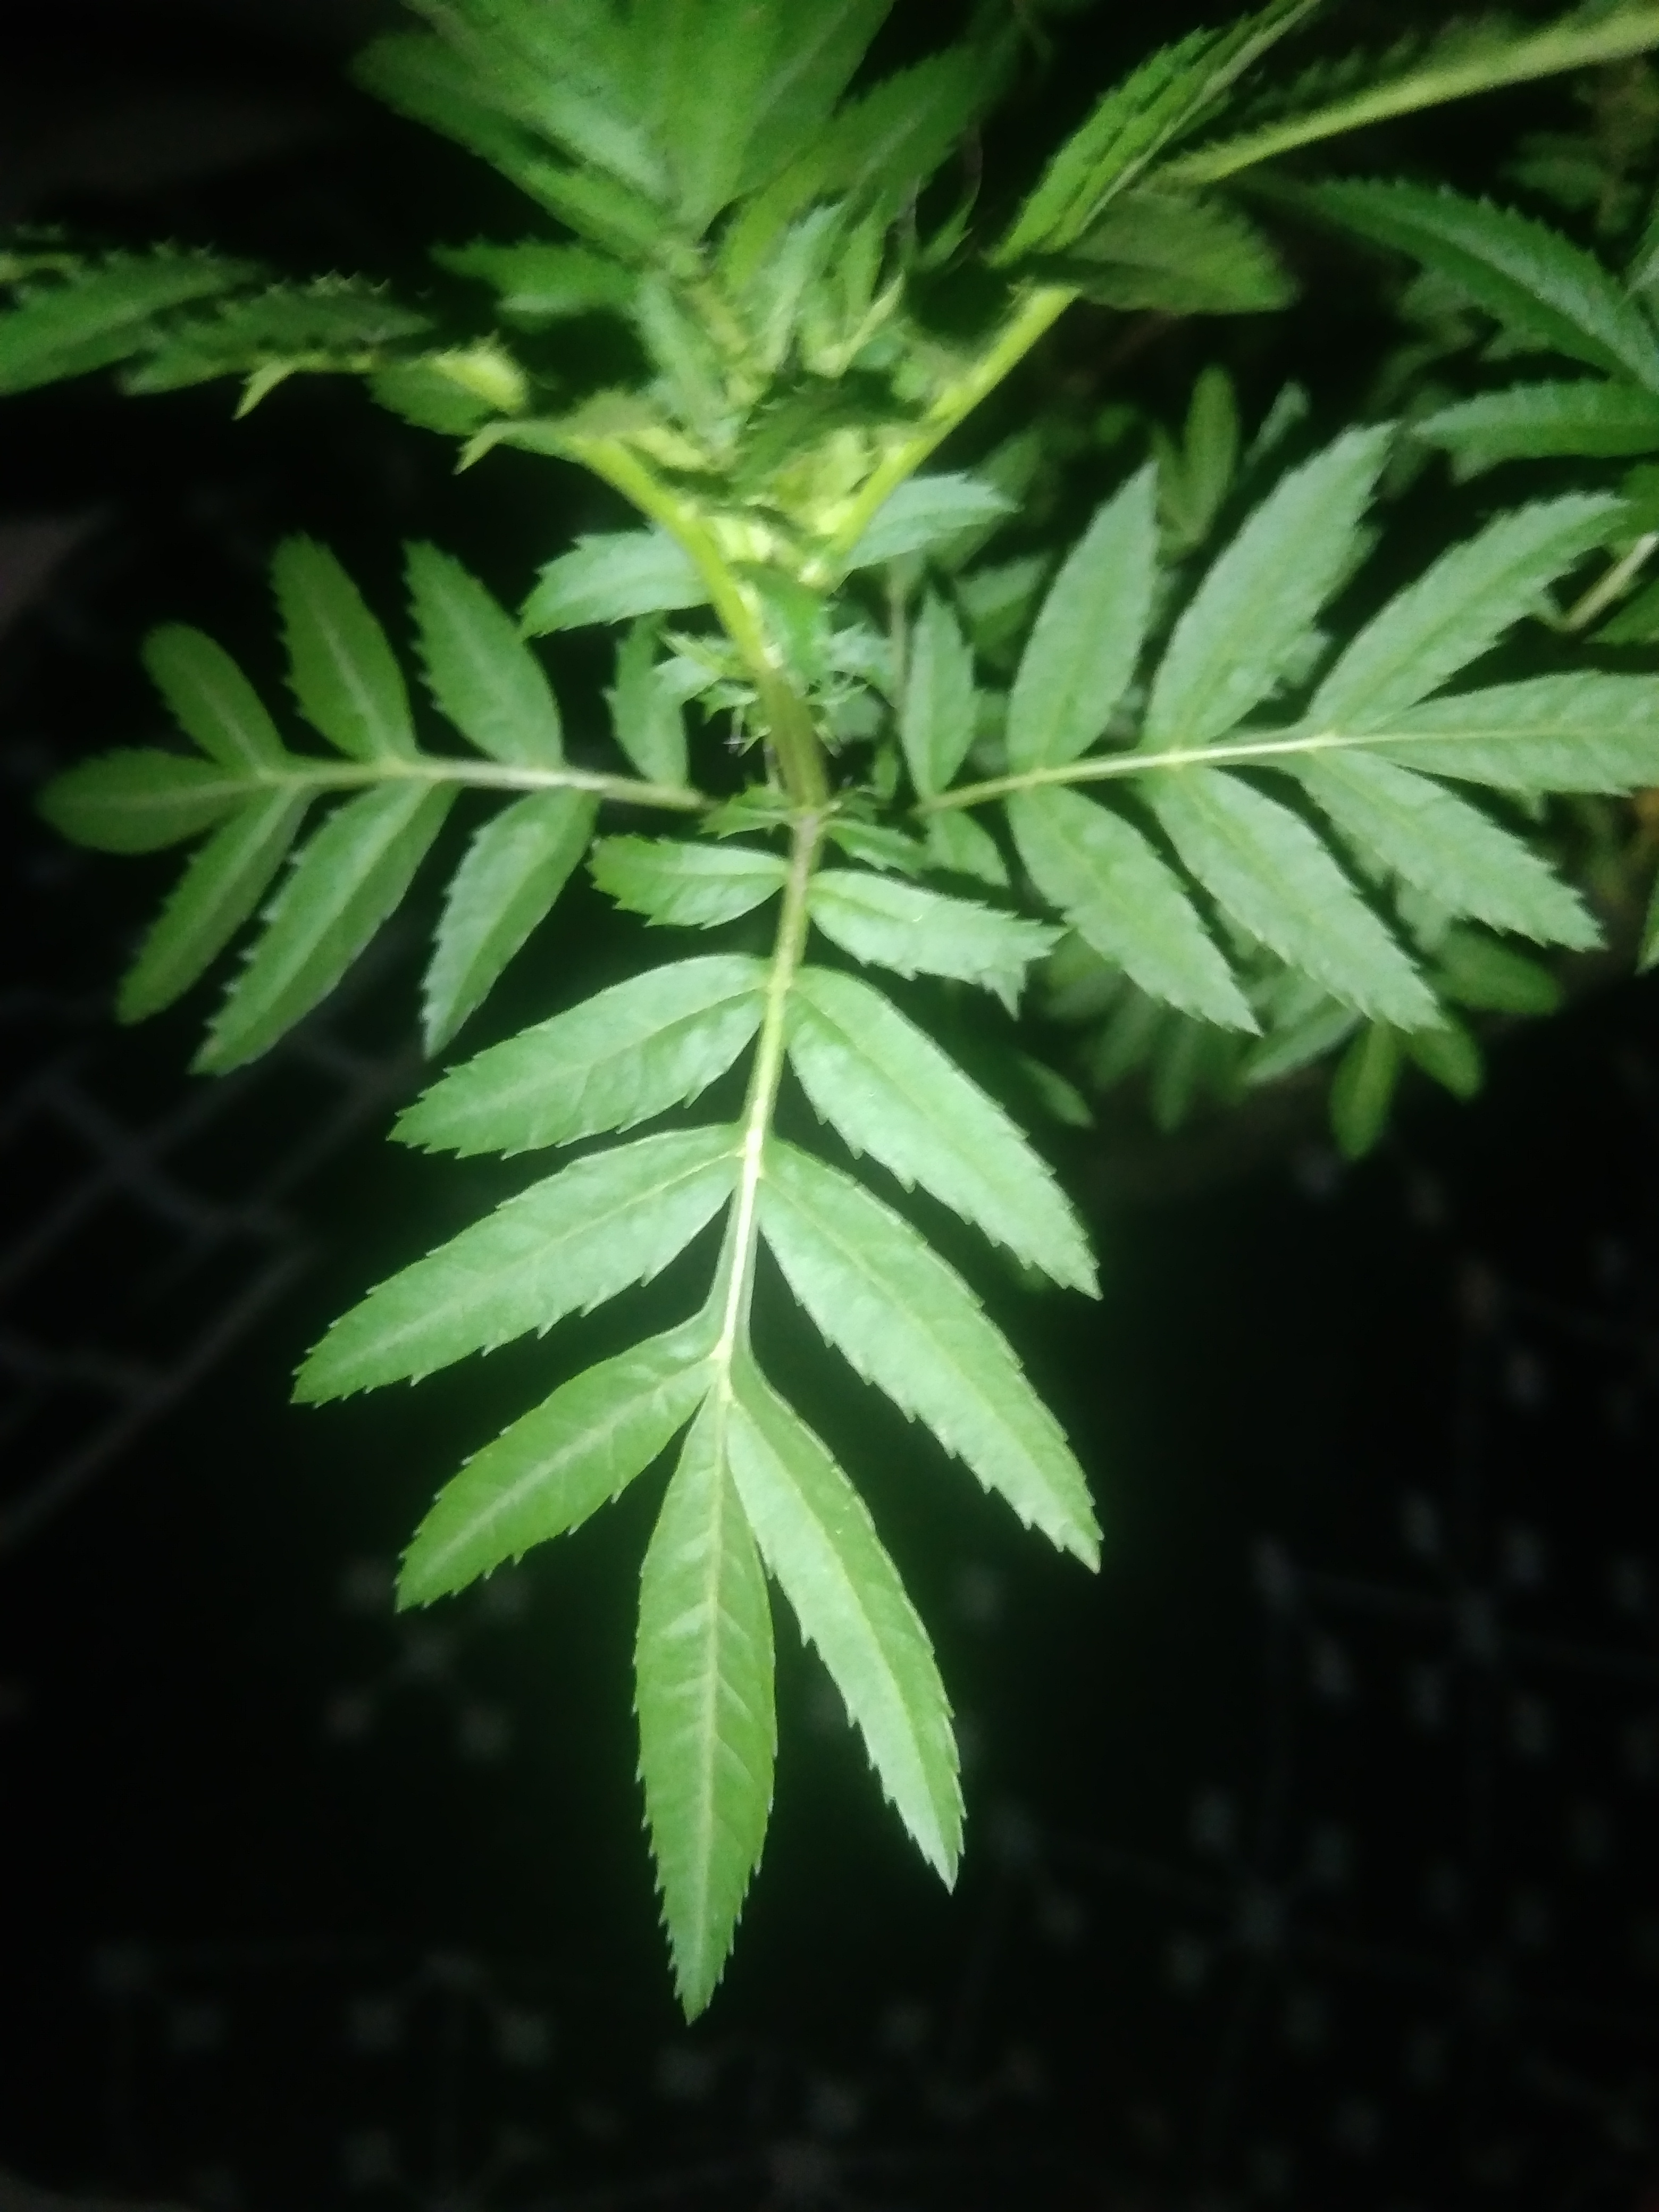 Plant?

marigold
